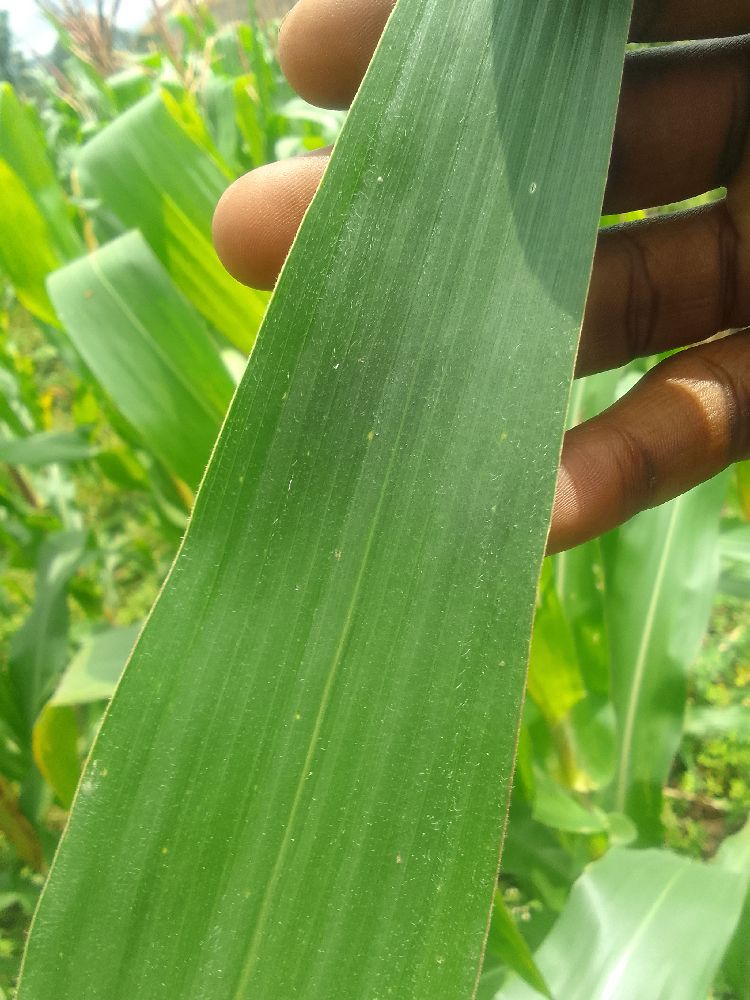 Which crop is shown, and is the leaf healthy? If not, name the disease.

maize, healthy
